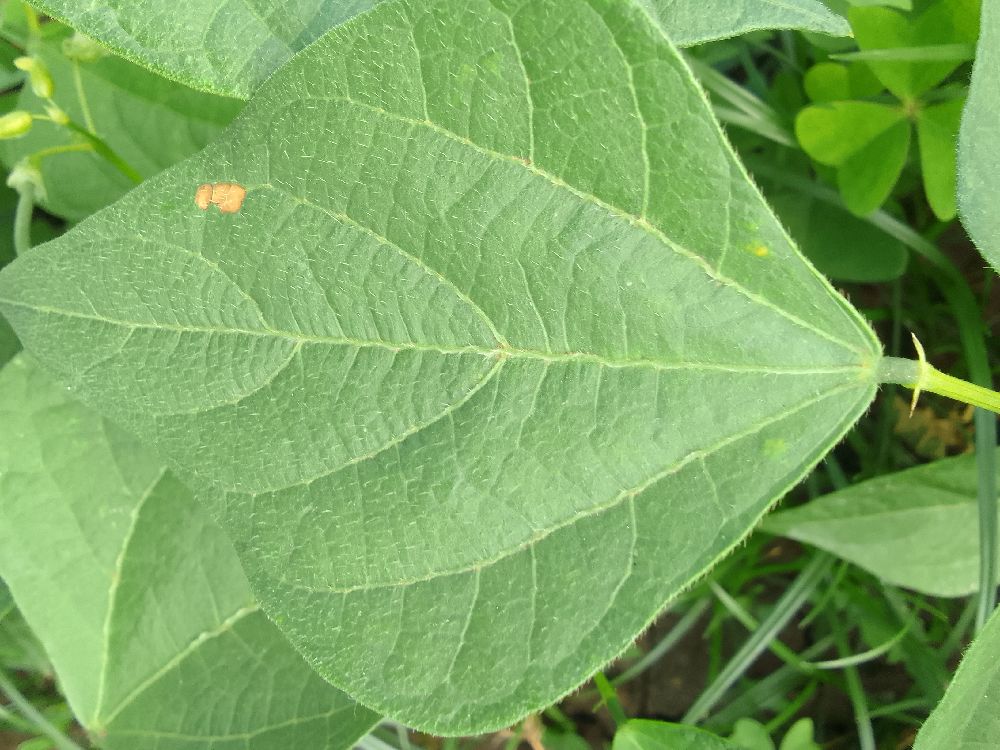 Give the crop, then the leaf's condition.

common bean, healthy
